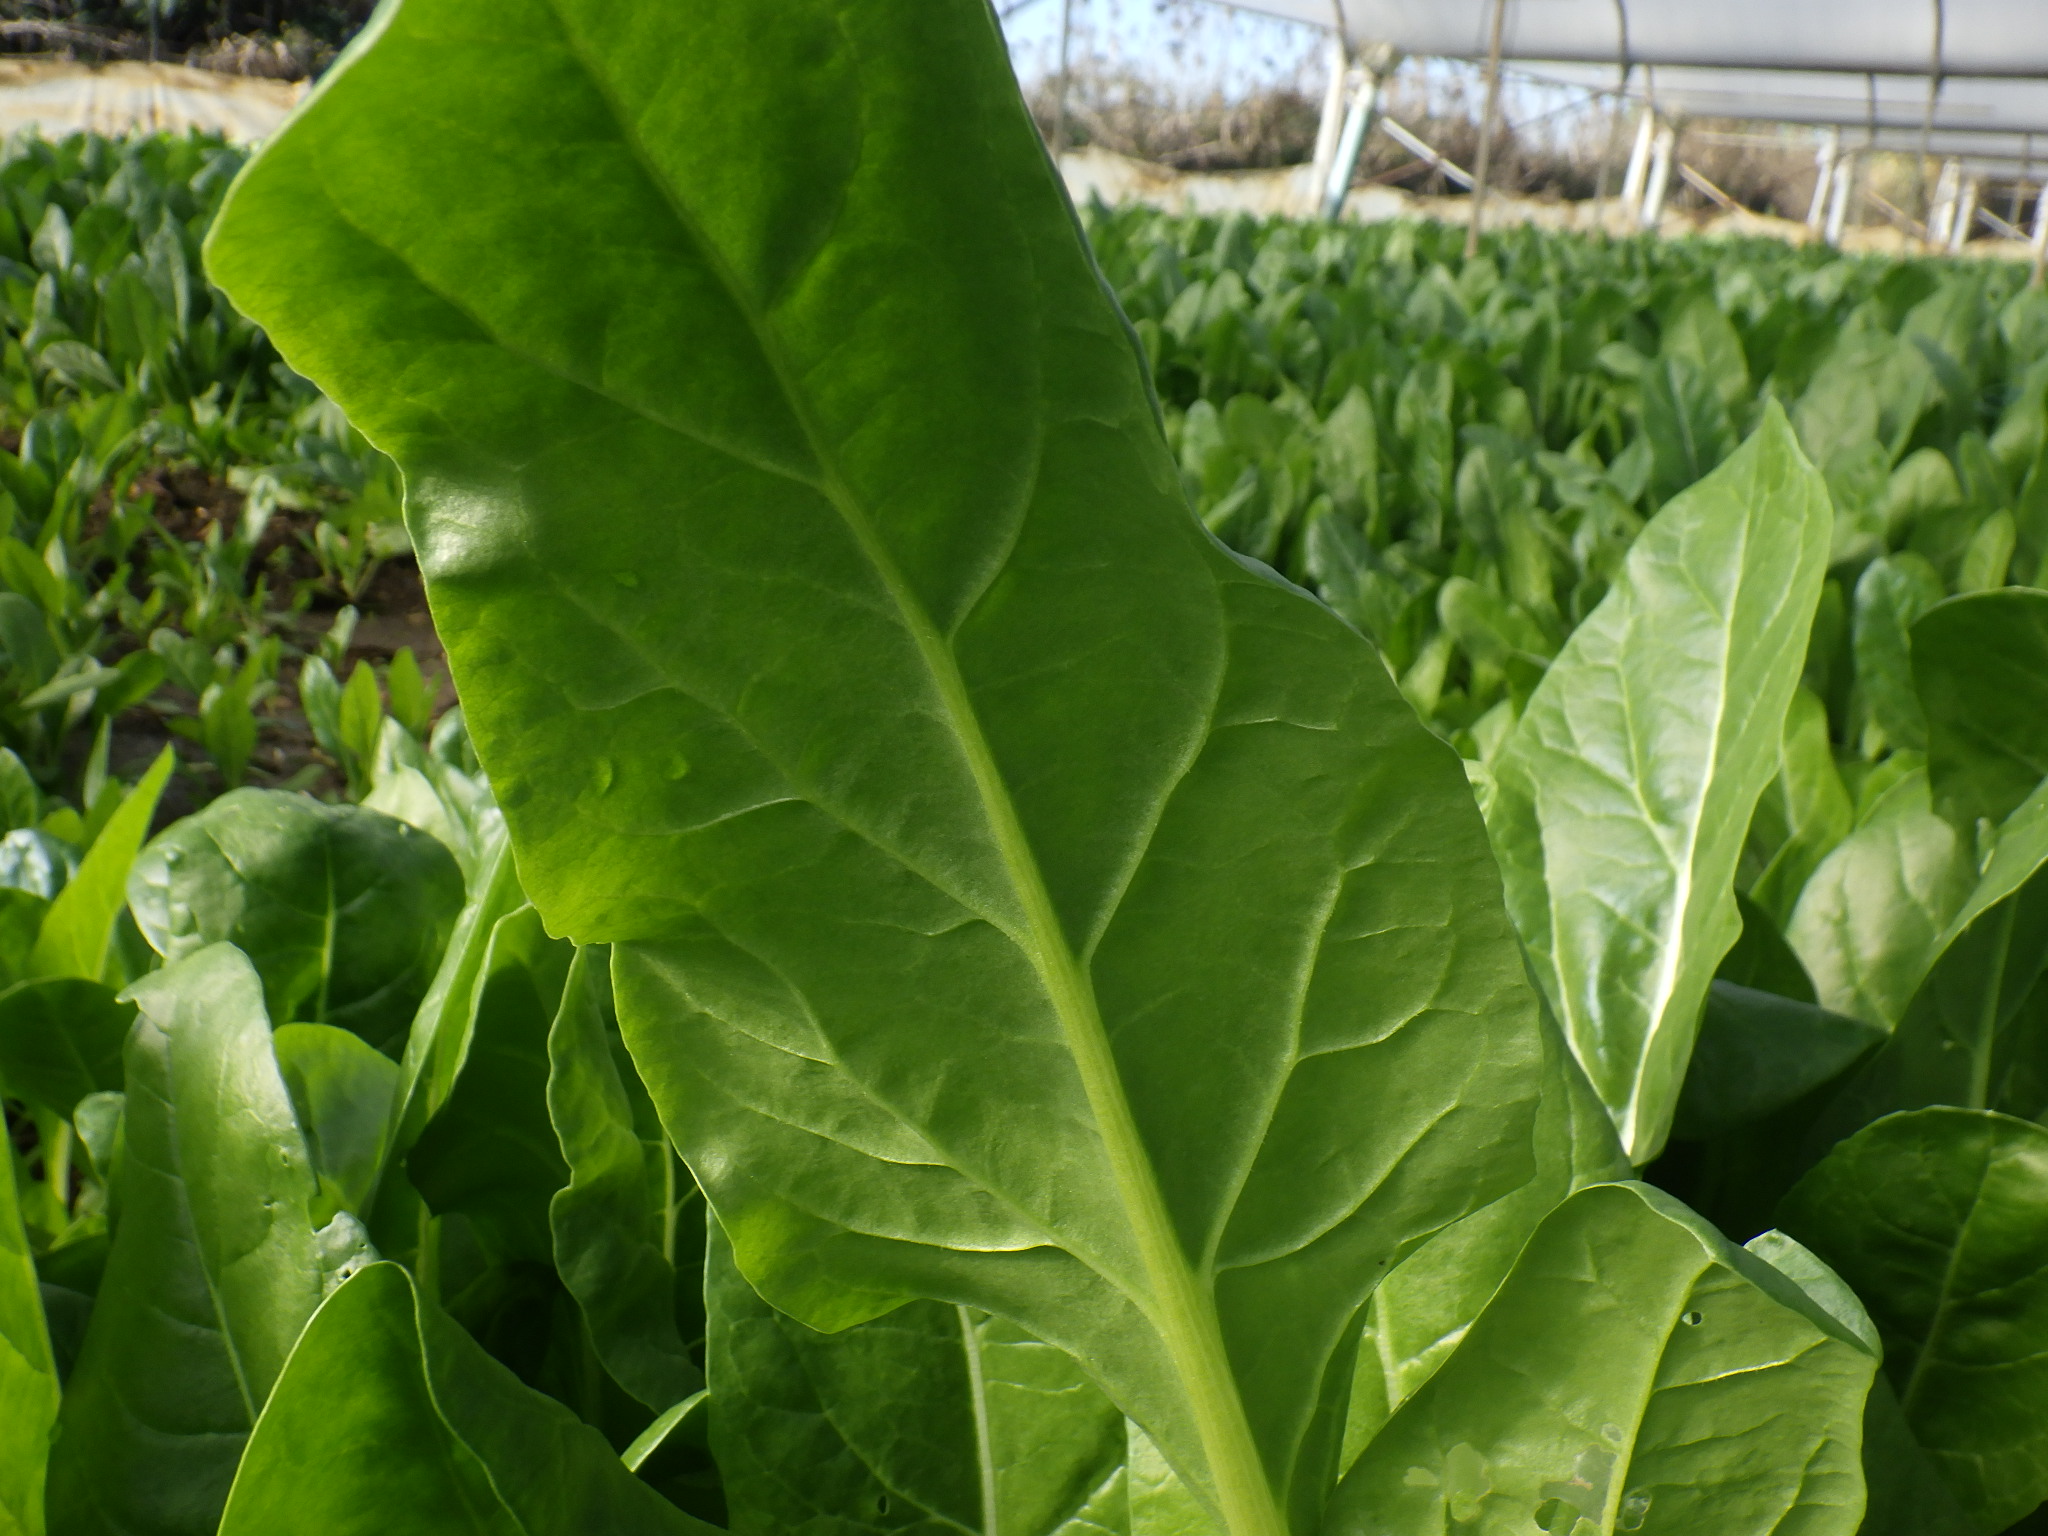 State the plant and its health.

chard, healthy
